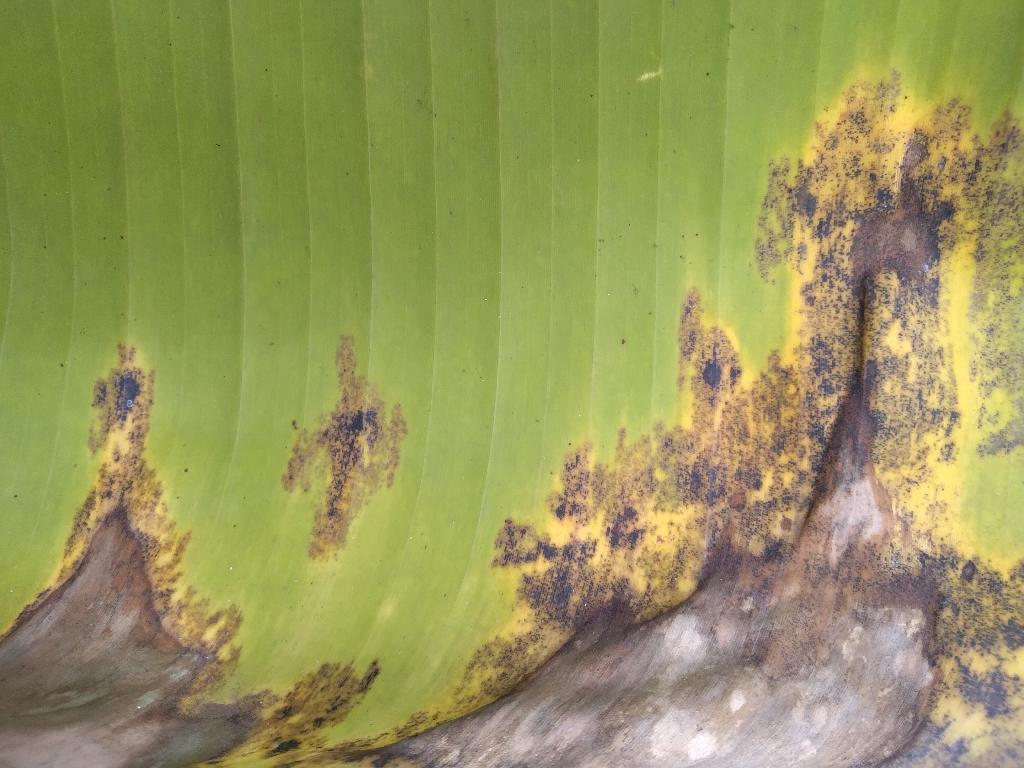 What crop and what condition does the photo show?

banana, black sigatoka
